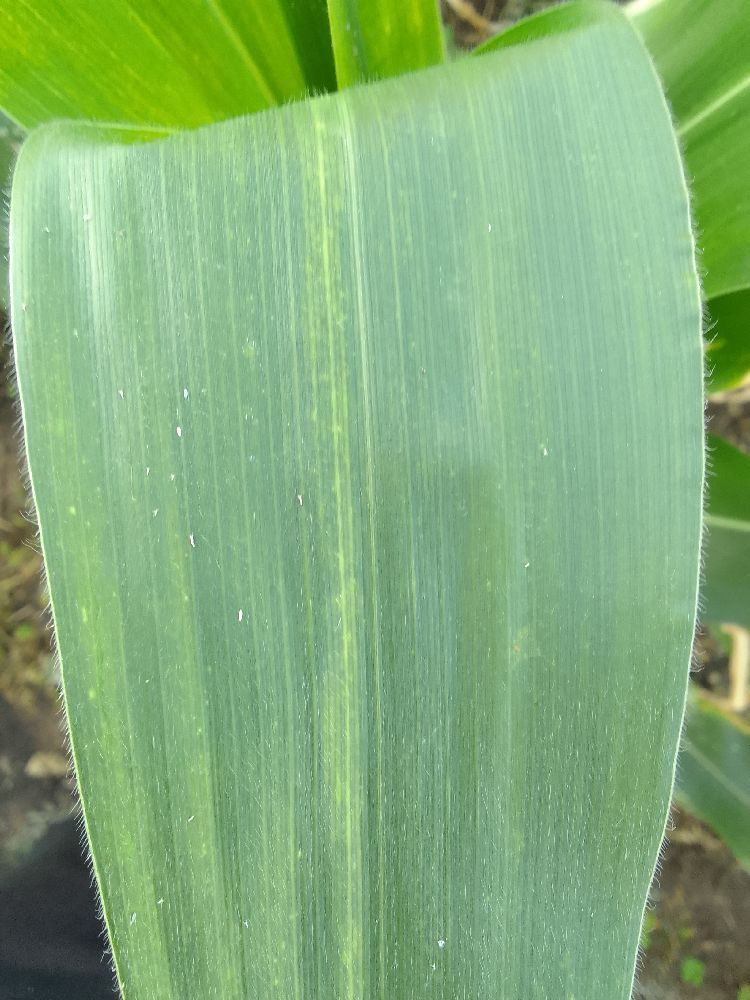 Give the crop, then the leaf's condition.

maize, healthy
